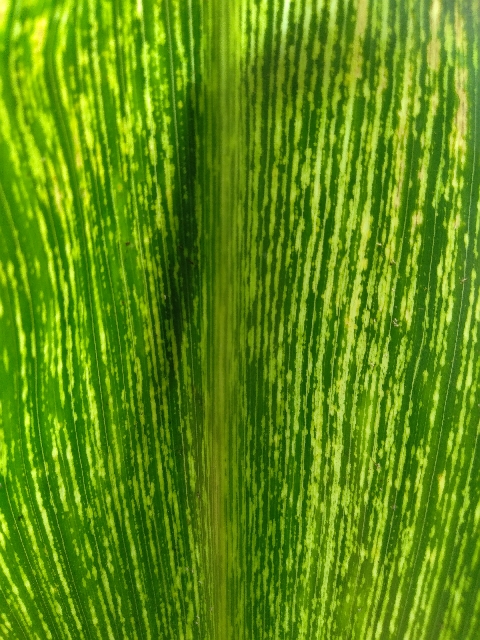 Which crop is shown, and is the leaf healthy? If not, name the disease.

maize, maize streak virus
